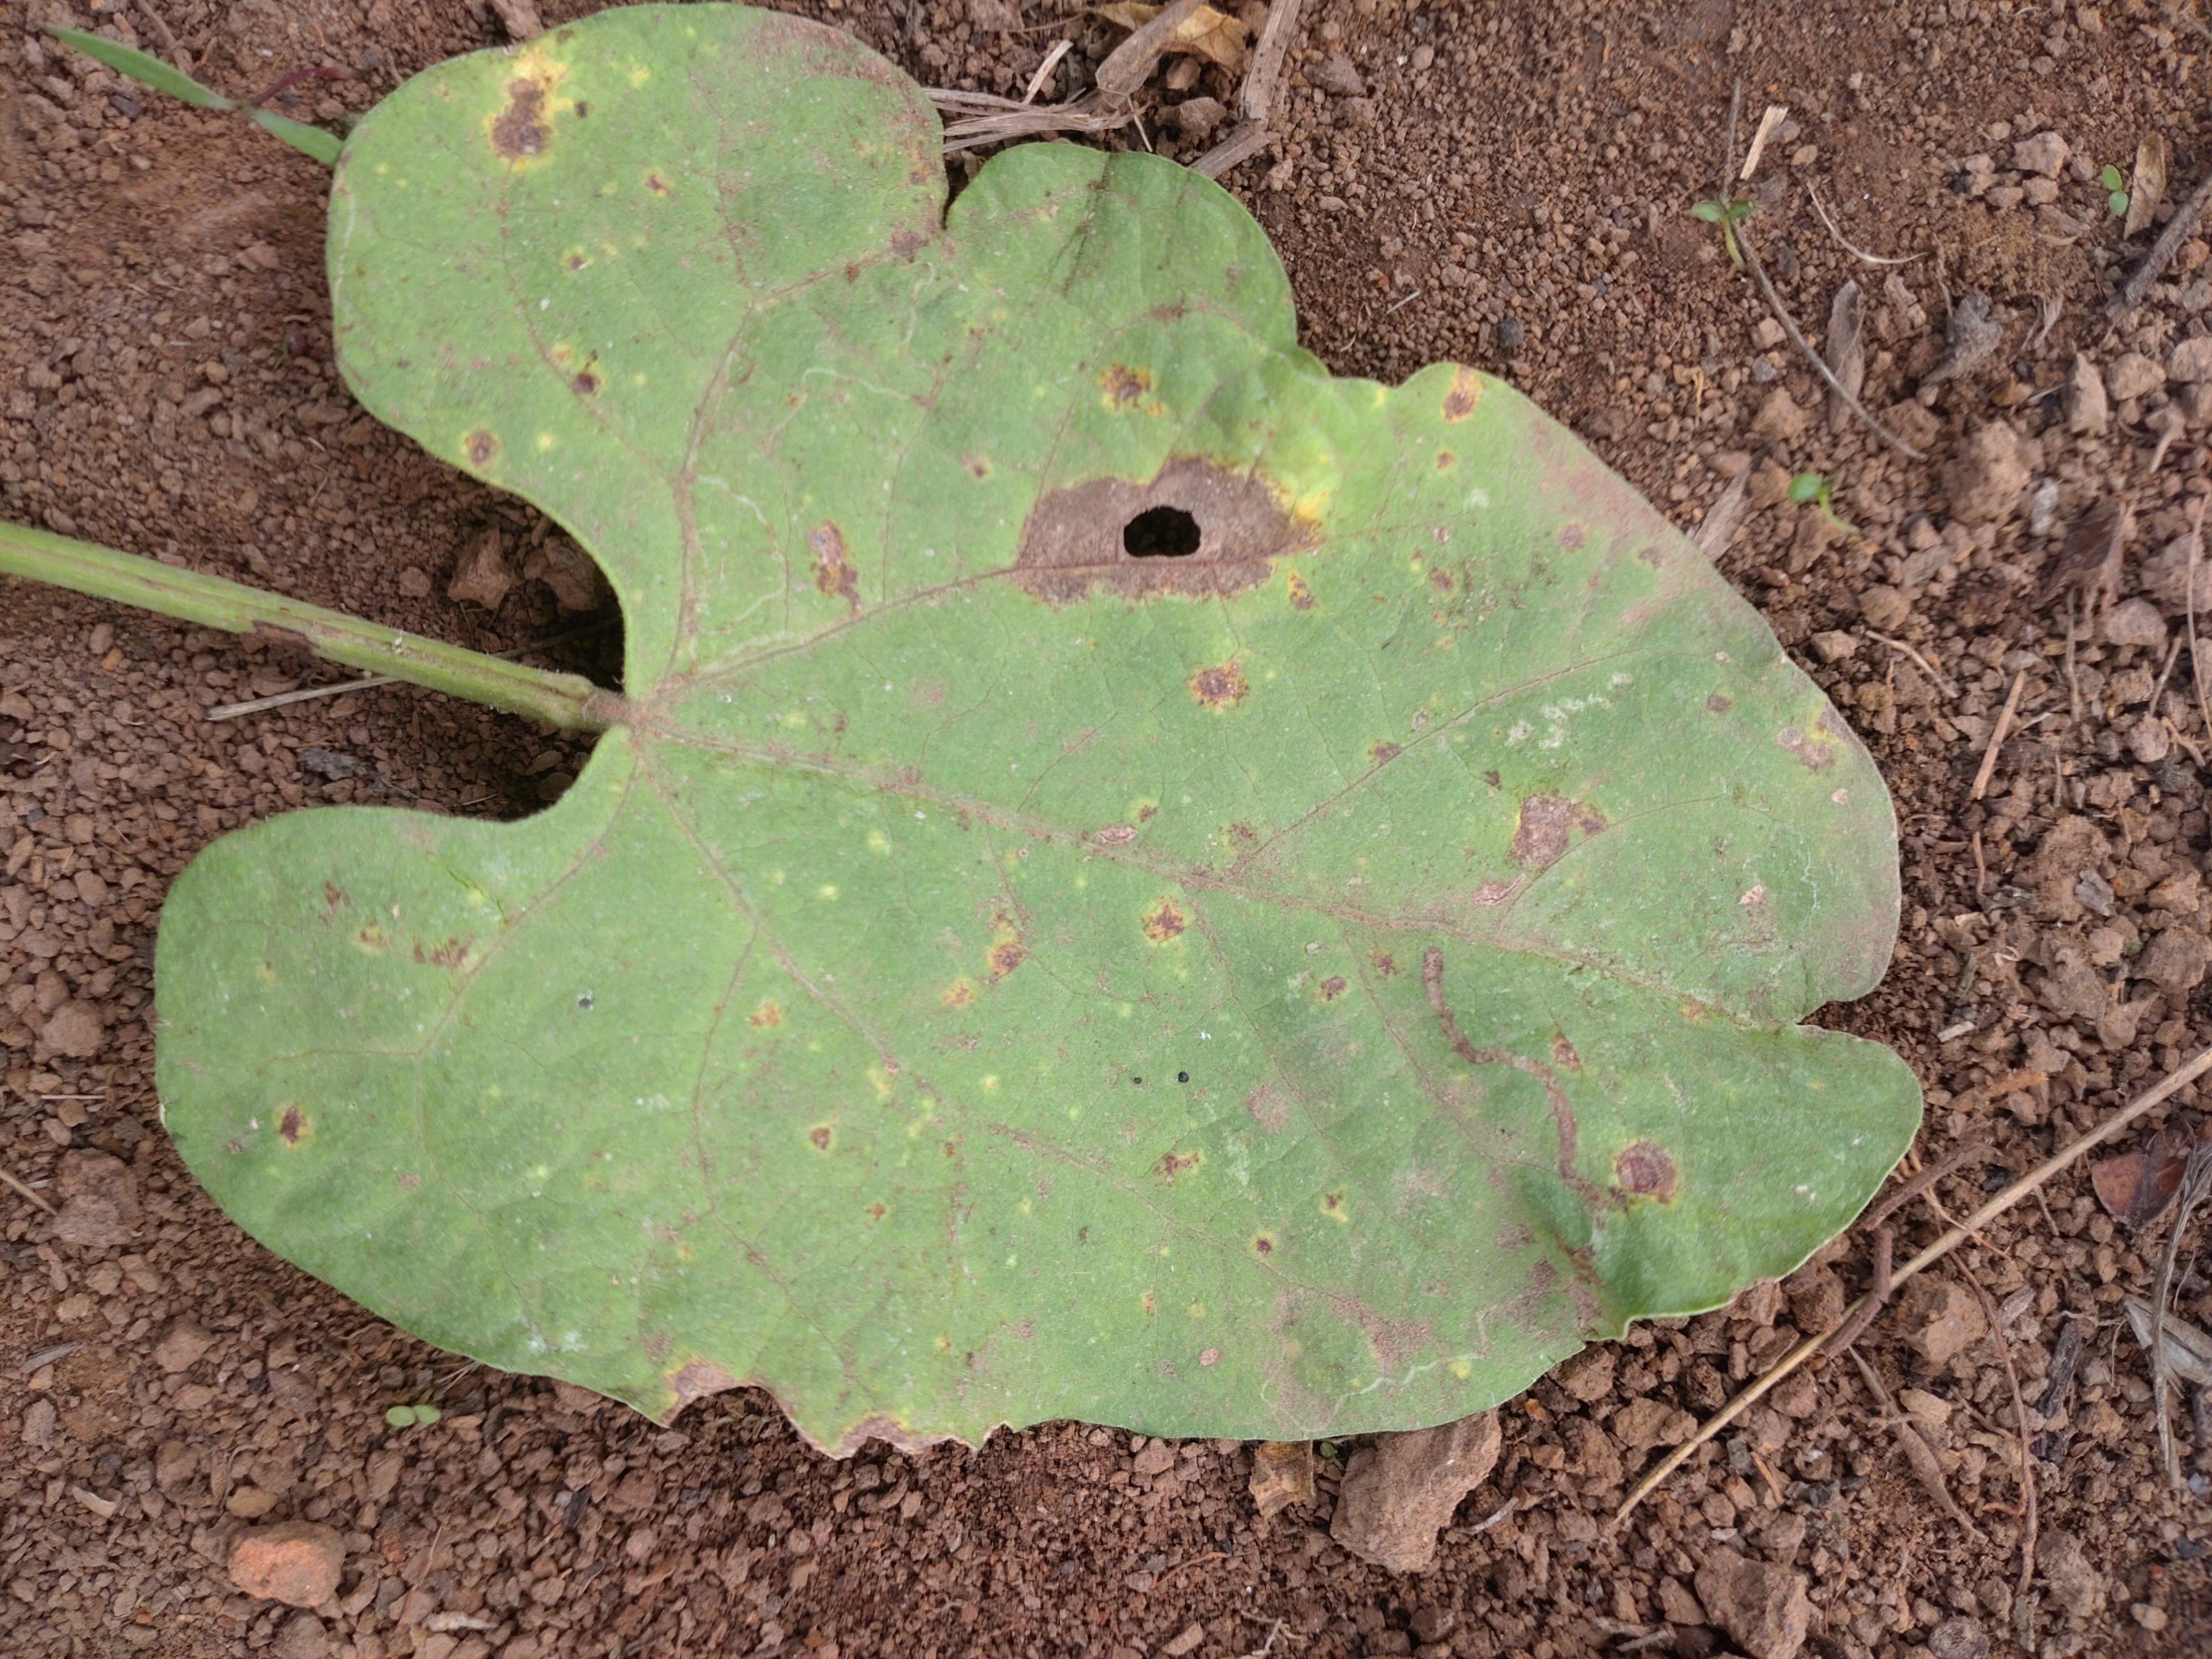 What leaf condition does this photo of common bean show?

rust
